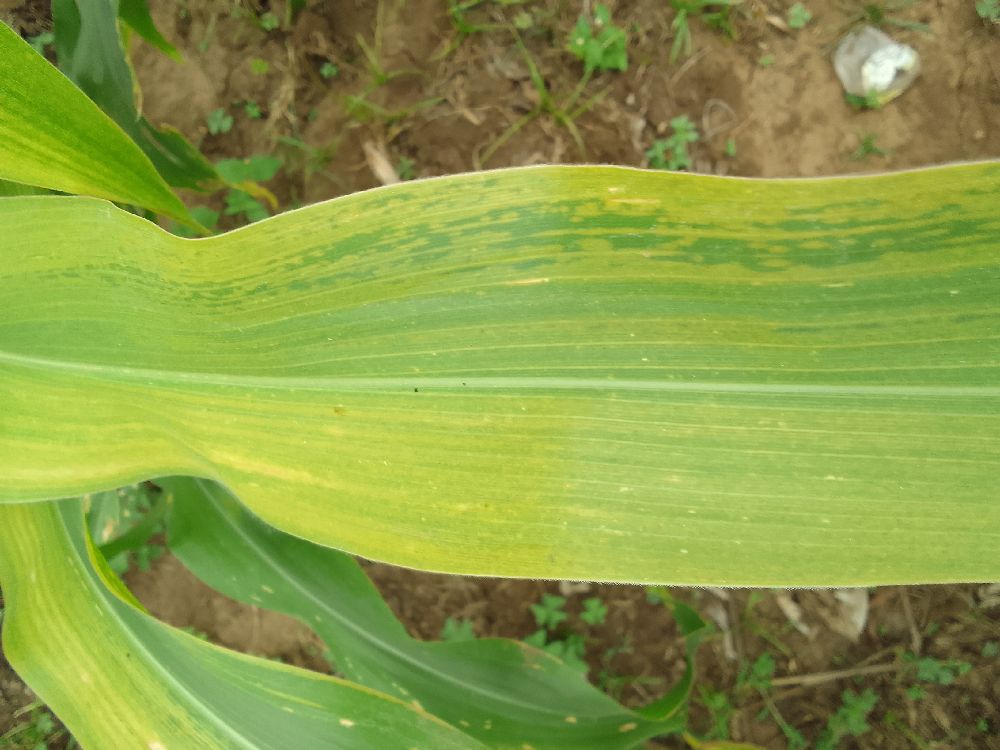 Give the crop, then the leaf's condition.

maize, maize lethal necrosis
